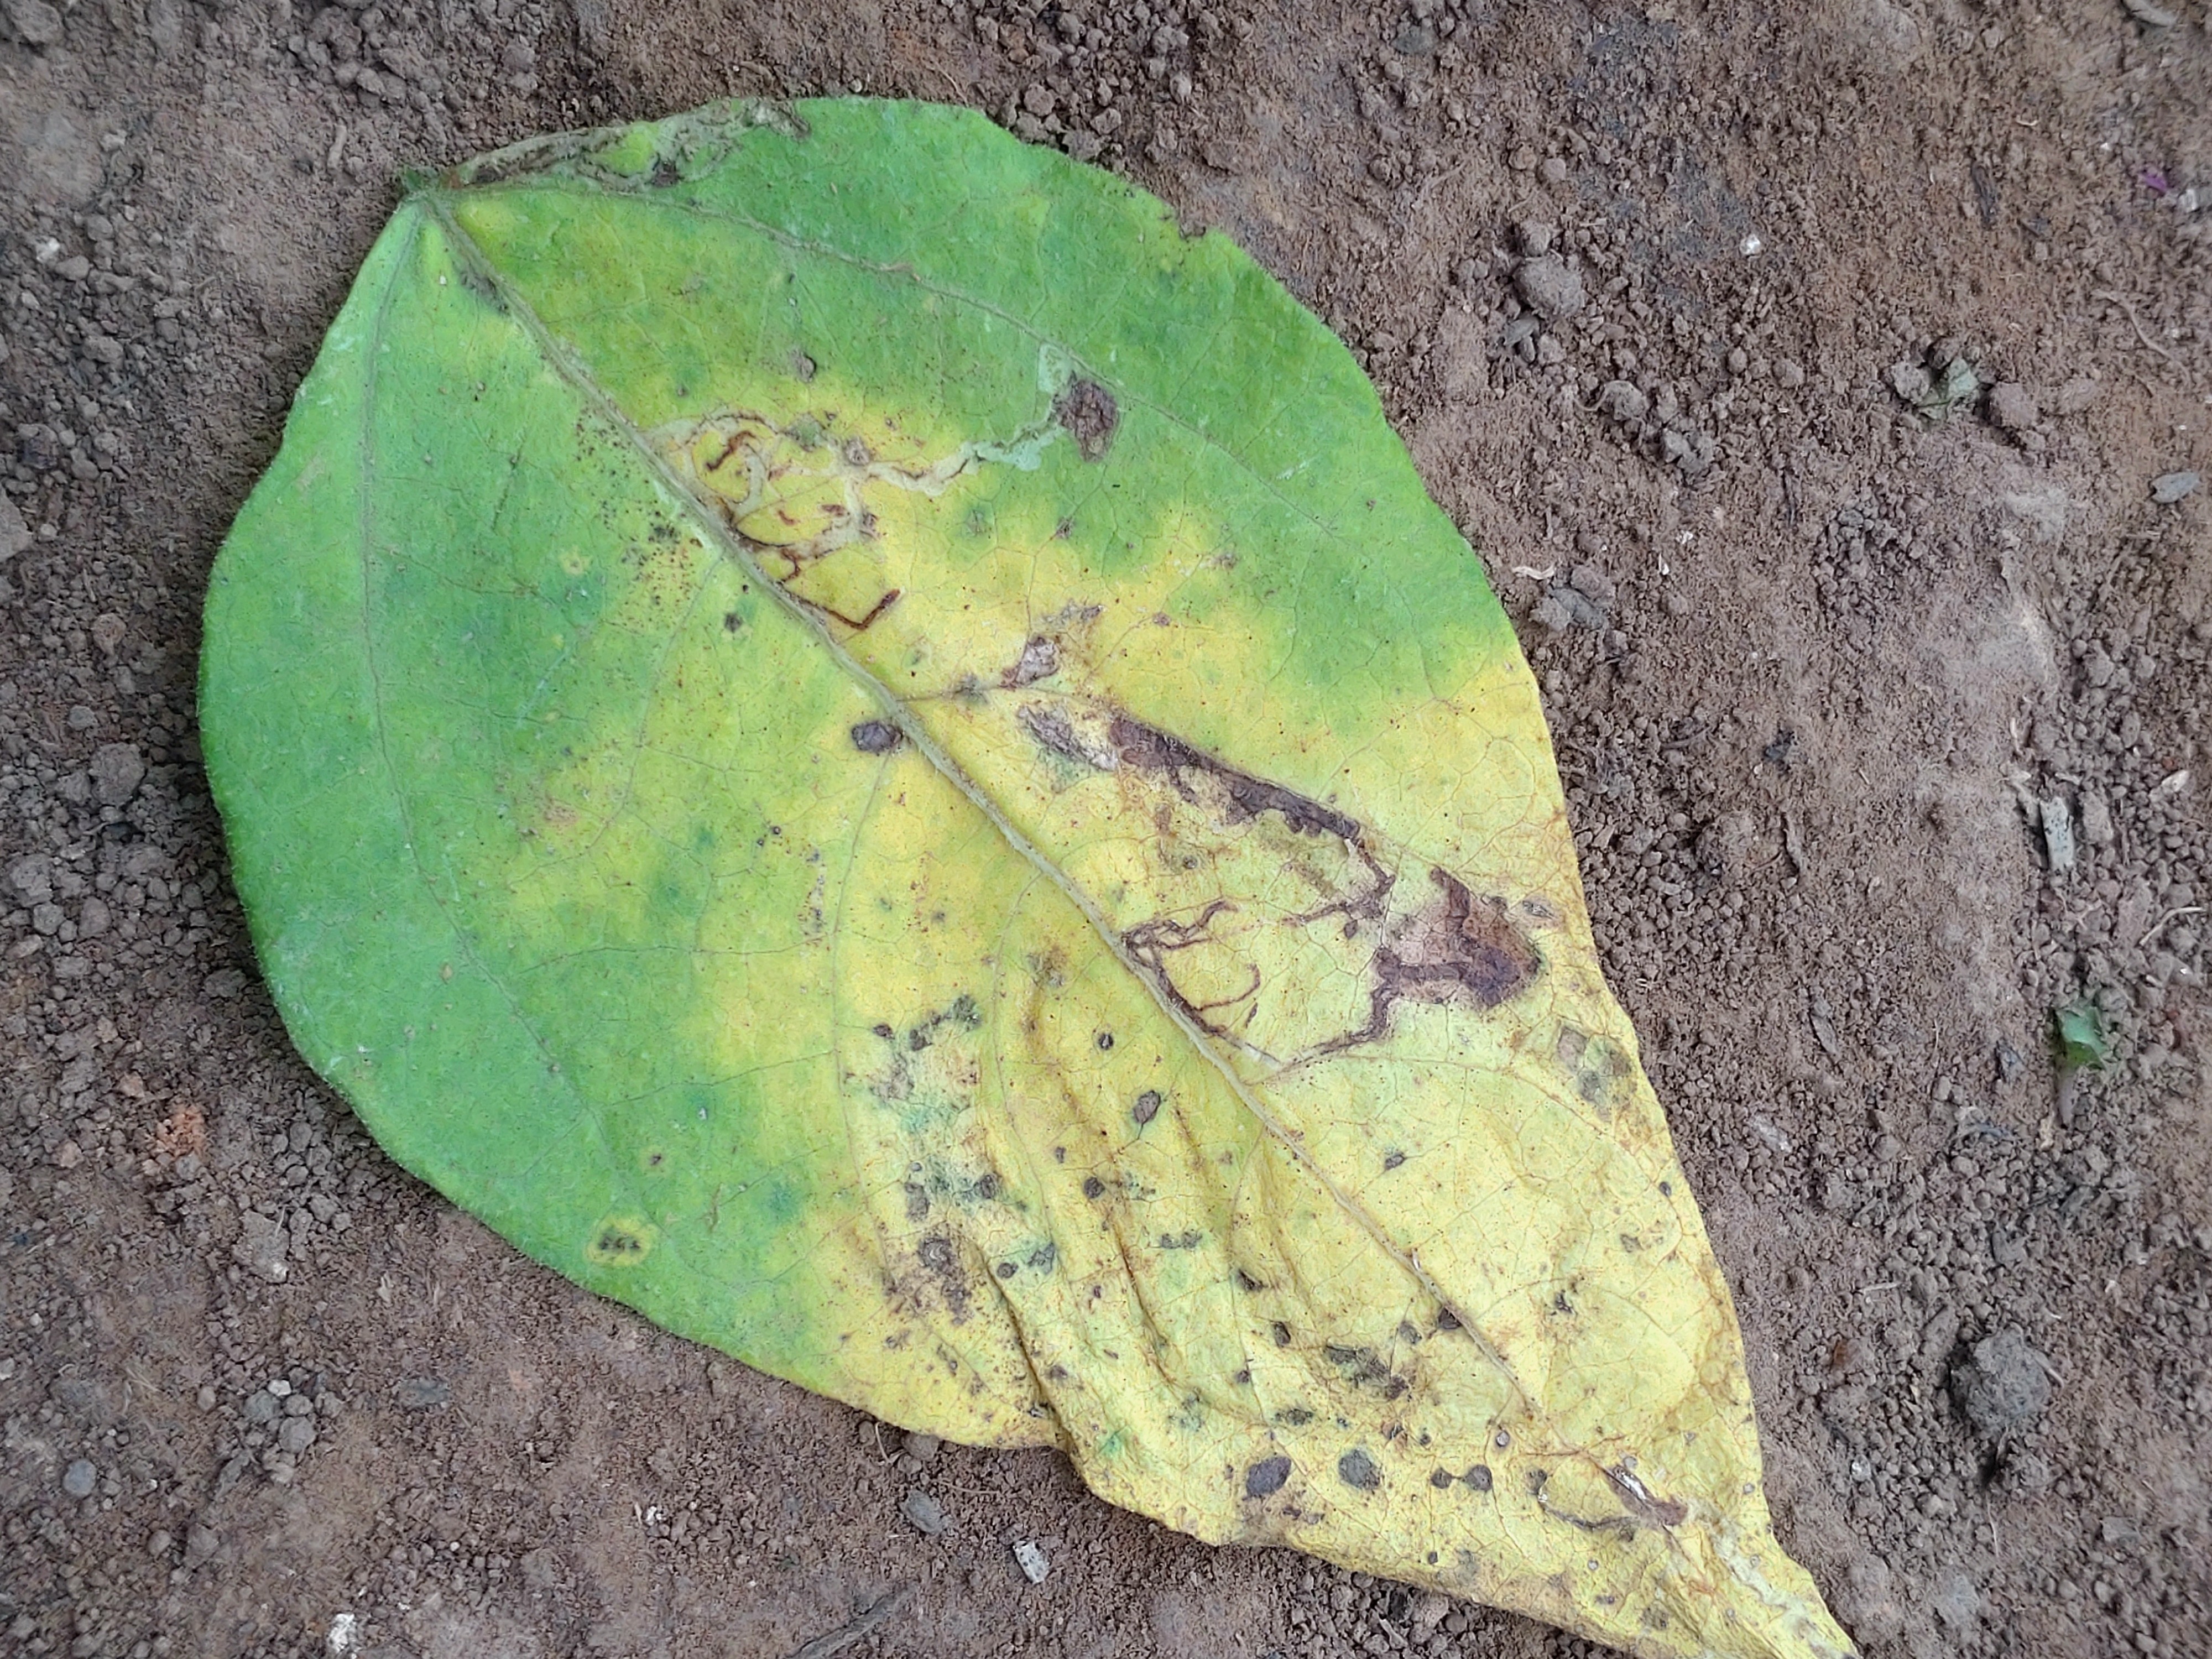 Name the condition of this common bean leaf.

anthracnose
